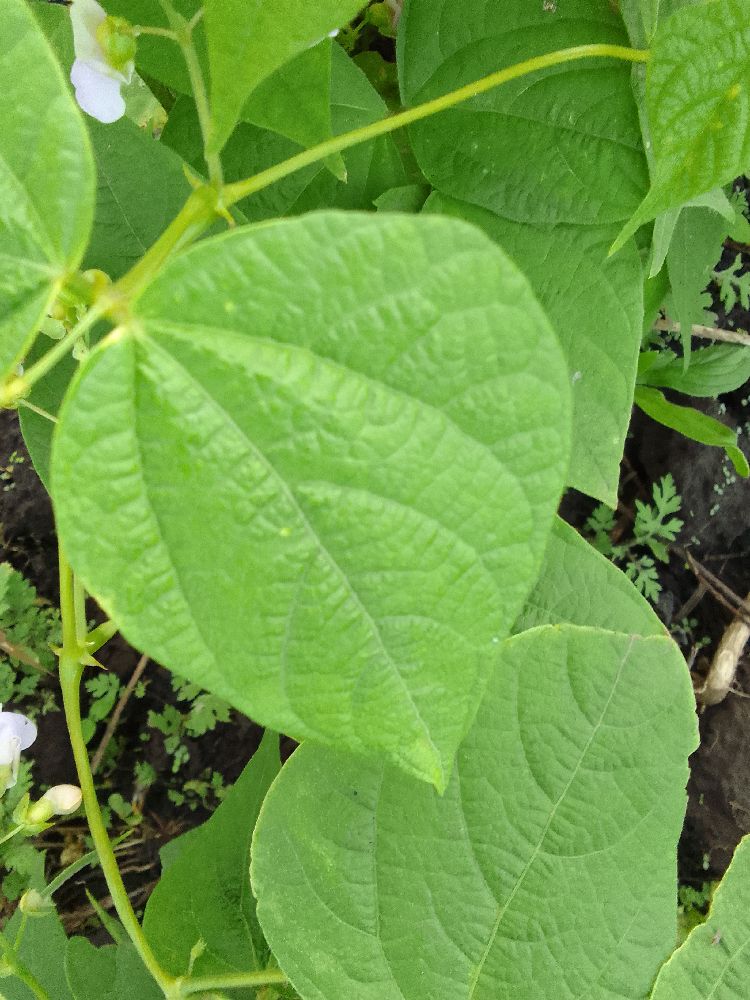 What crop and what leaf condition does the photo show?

common bean, healthy
